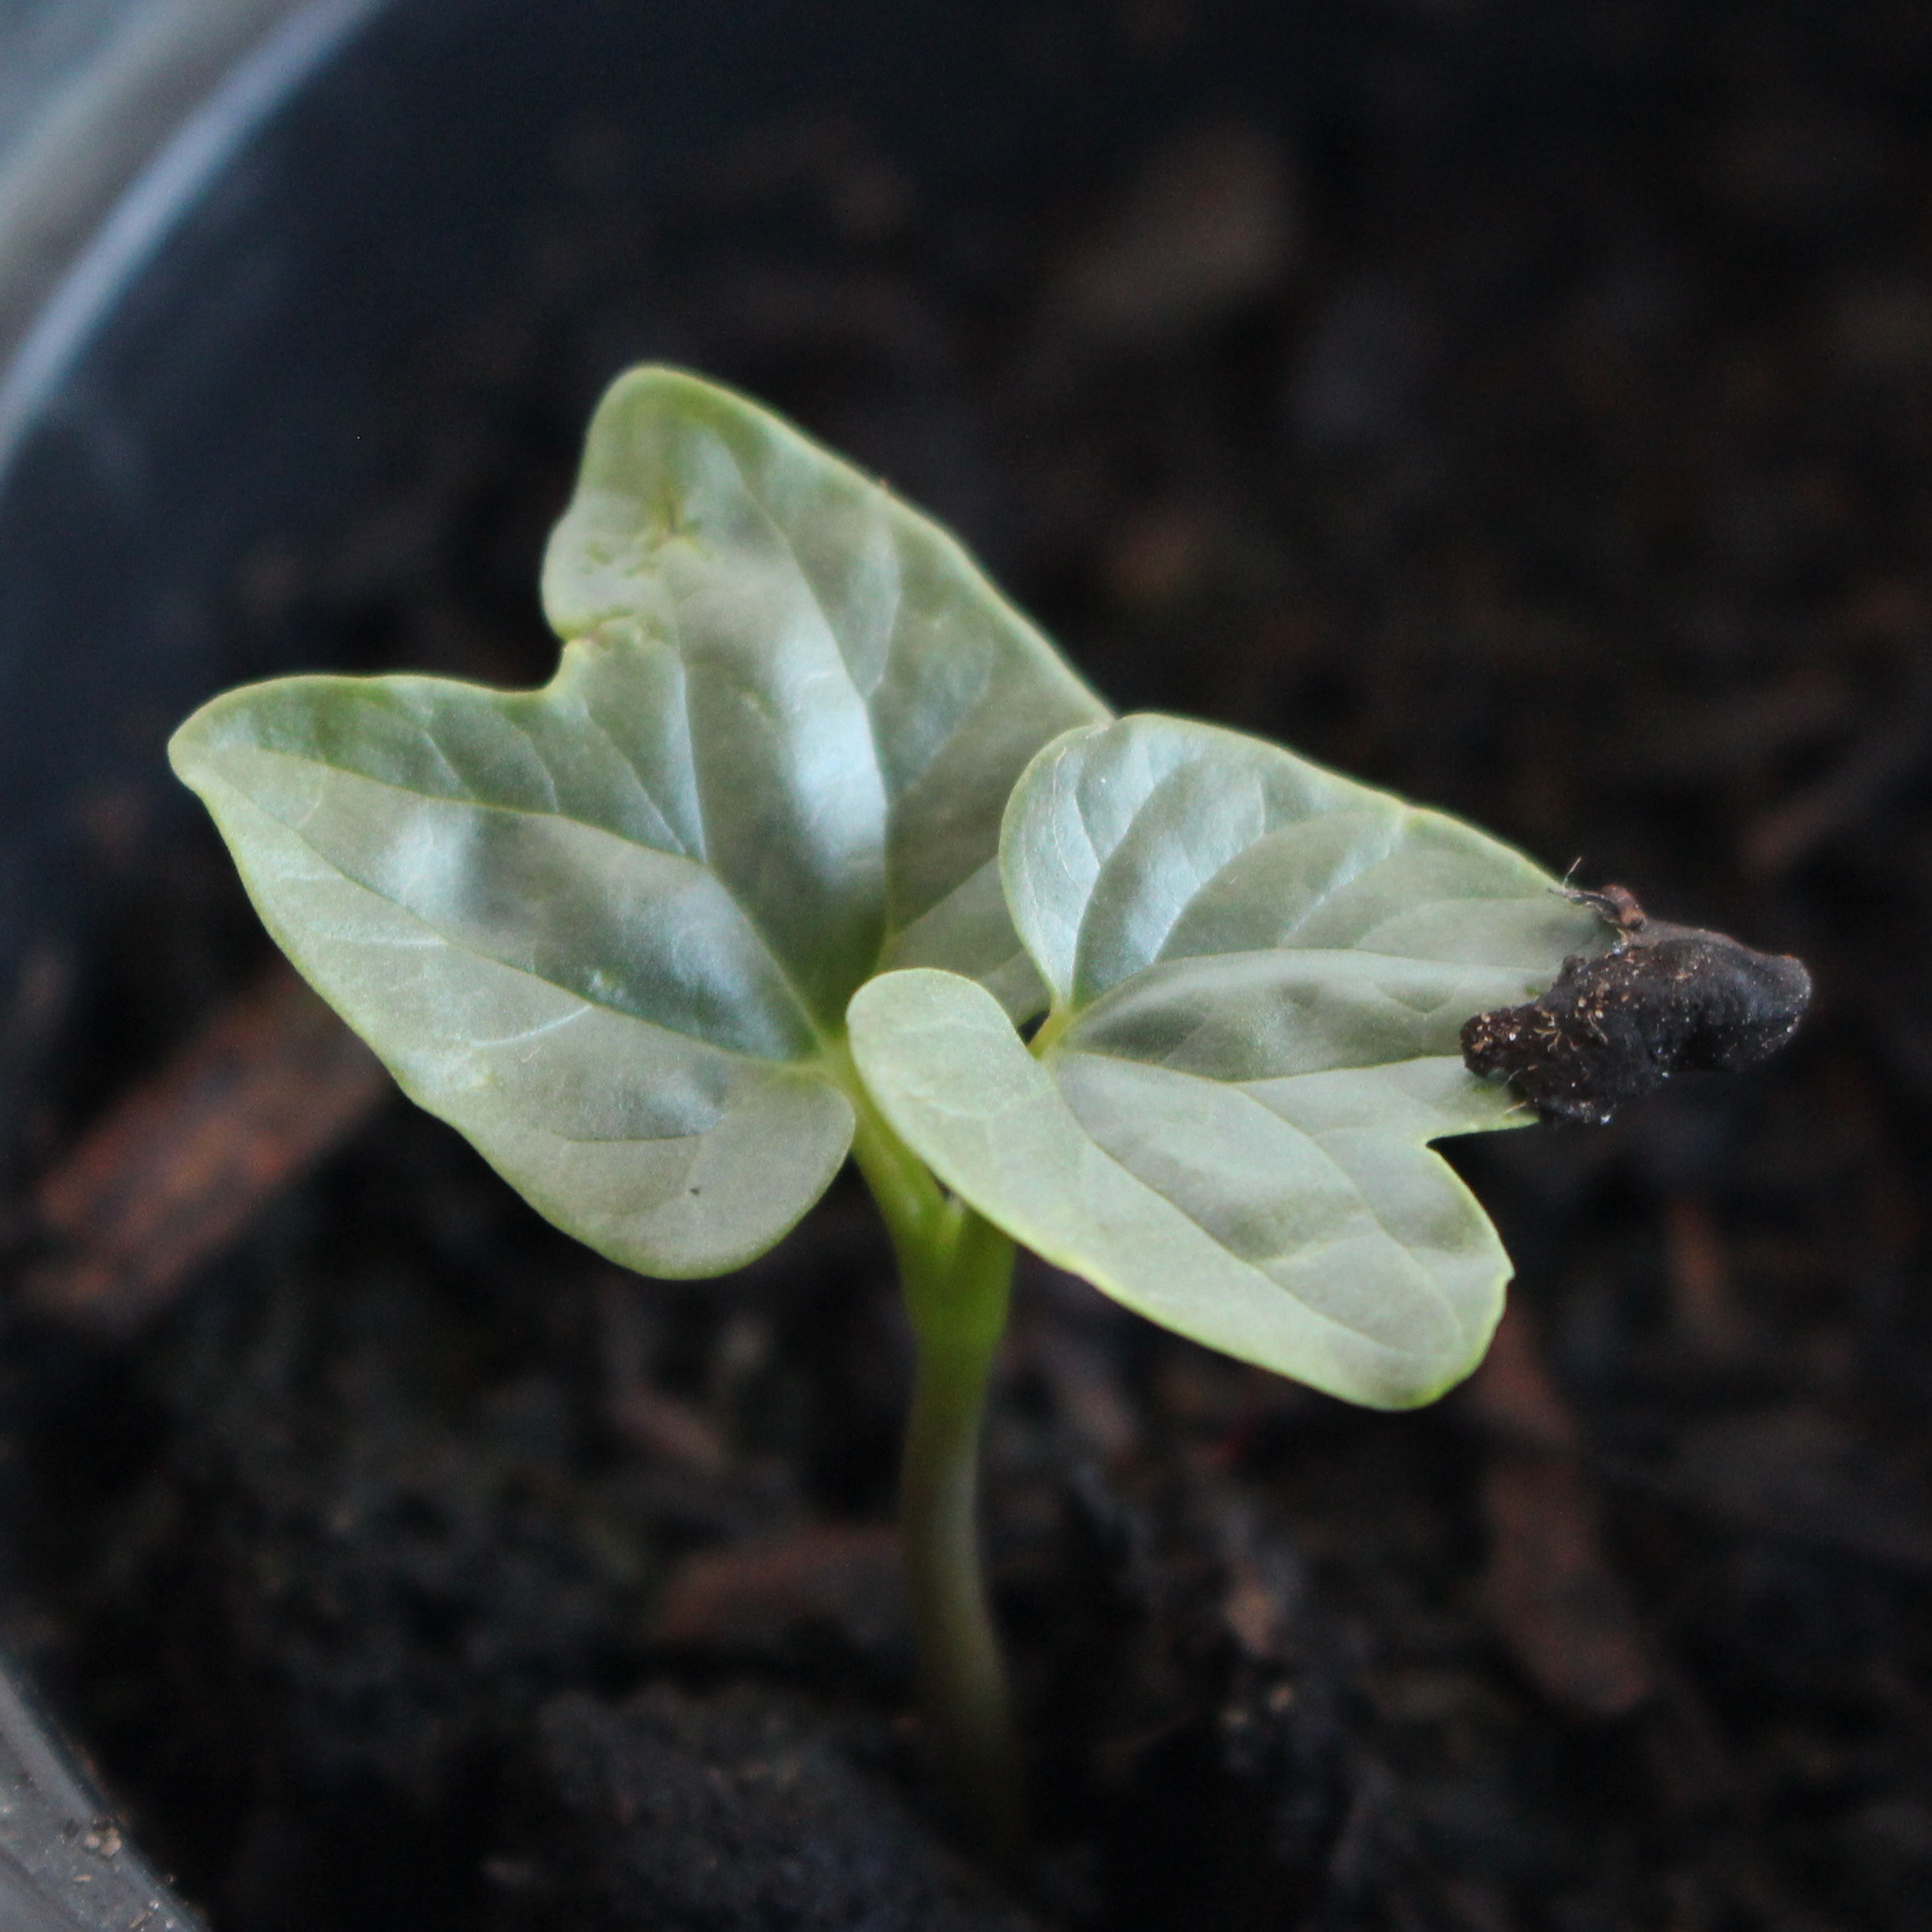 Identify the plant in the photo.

Convolvulus arvensis
